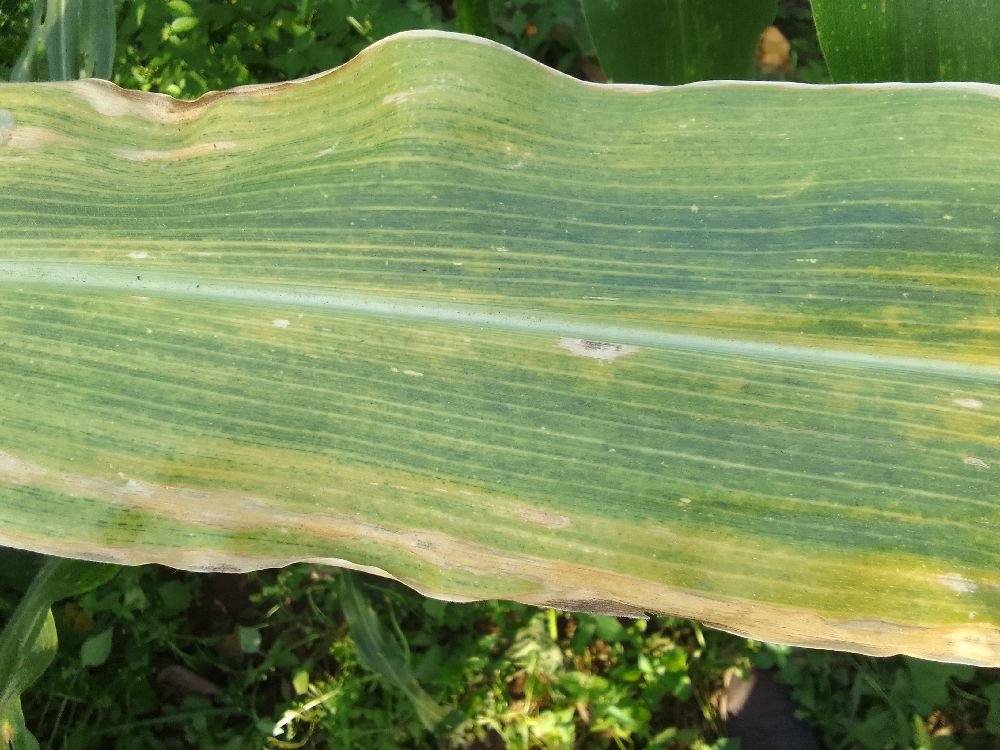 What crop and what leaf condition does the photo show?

maize, maize lethal necrosis
